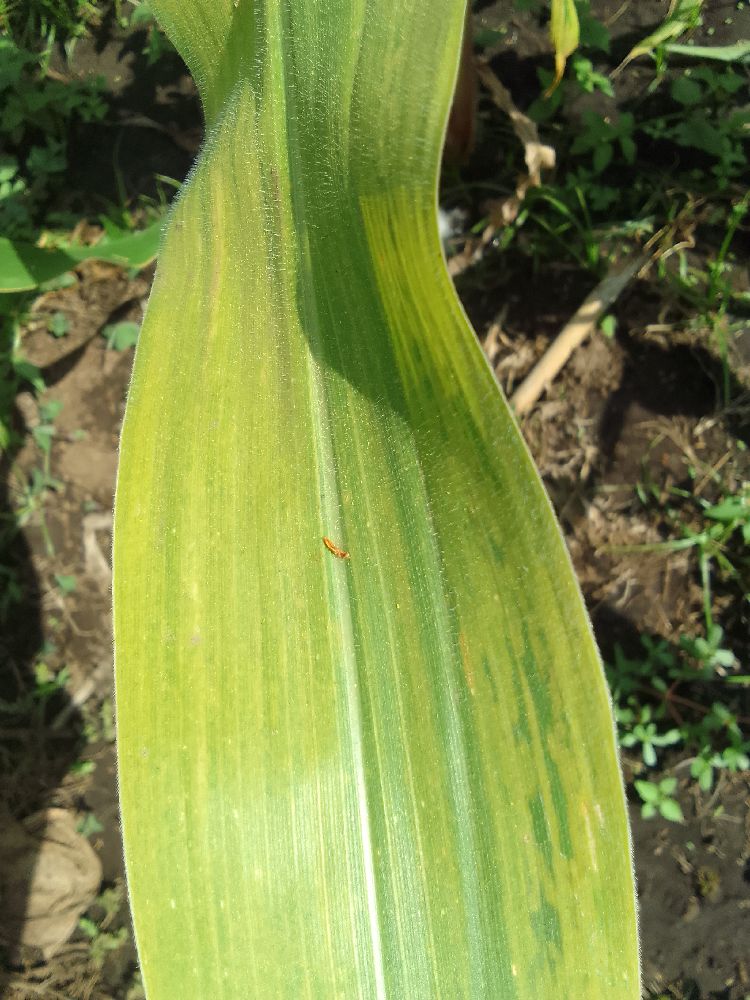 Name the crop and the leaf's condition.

maize, maize lethal necrosis
